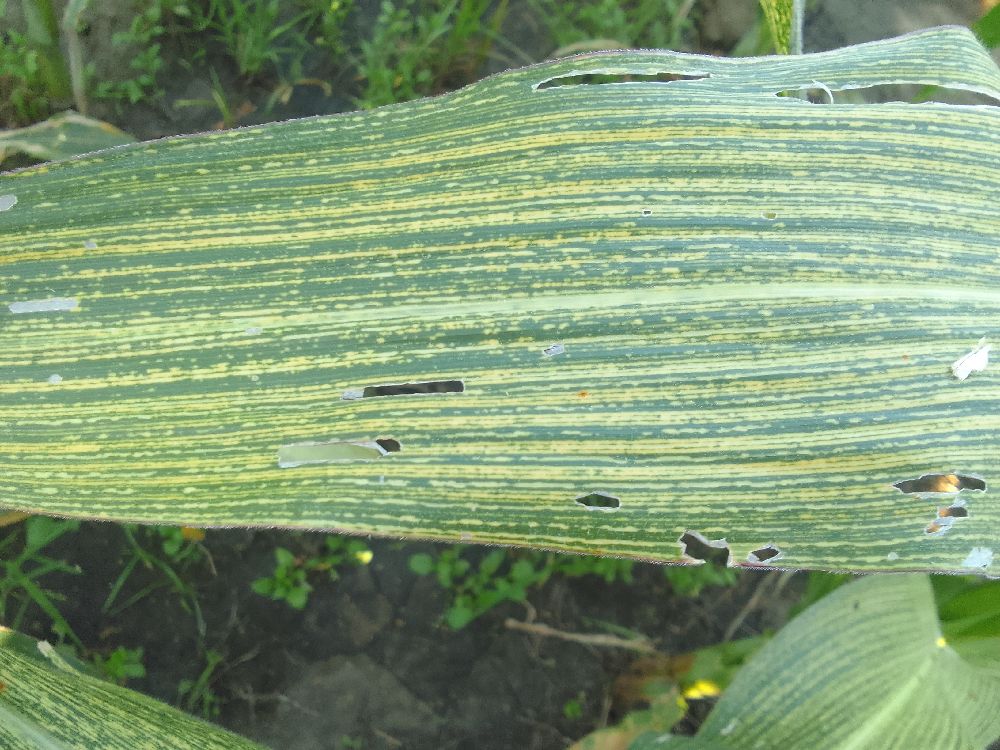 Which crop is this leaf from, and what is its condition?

maize, maize streak virus
